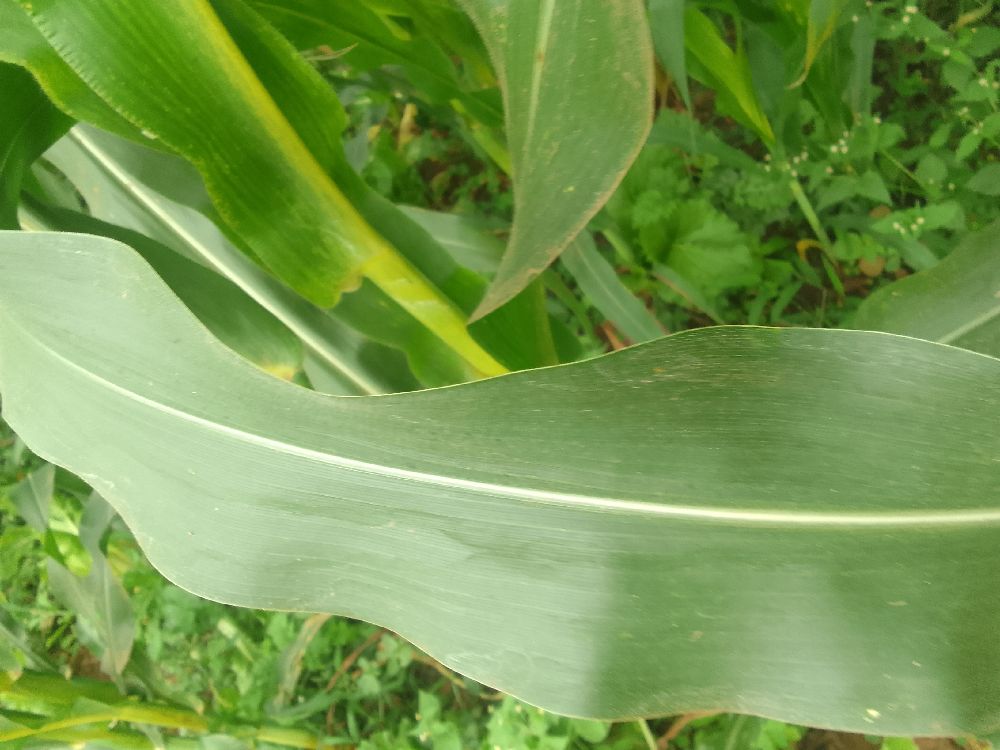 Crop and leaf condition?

maize, healthy
